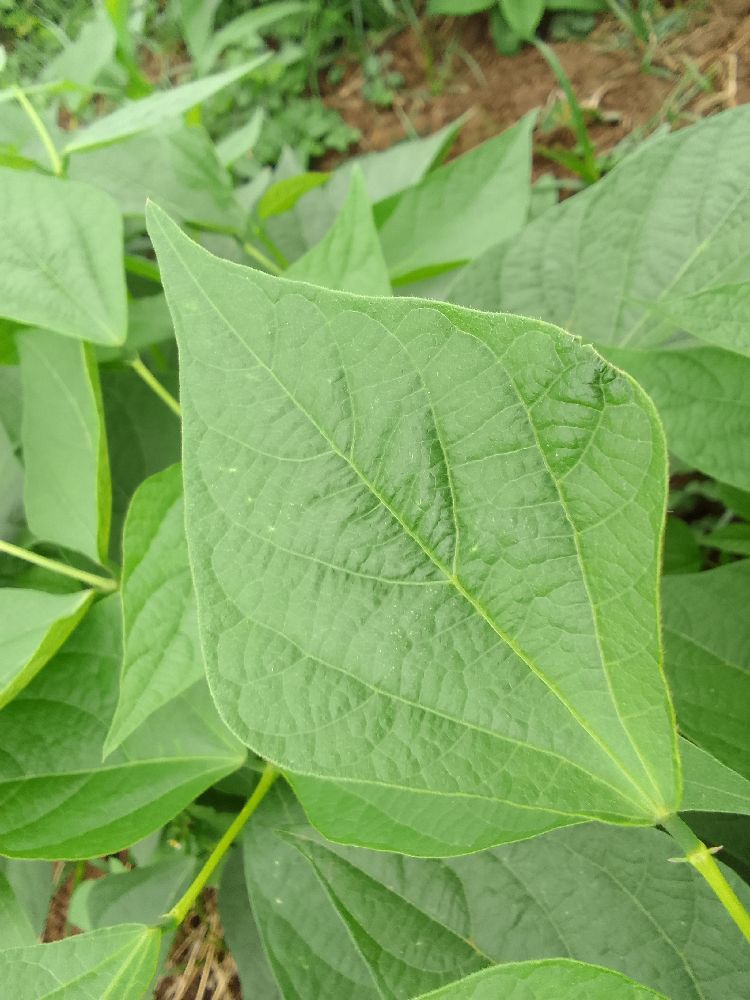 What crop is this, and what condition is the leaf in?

common bean, healthy
